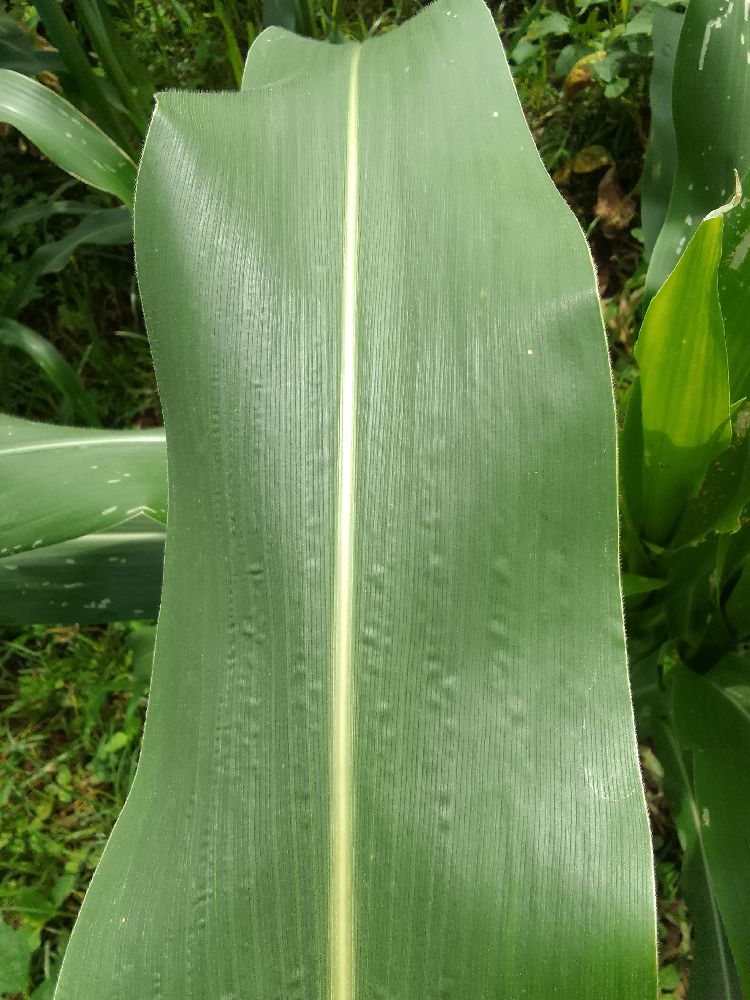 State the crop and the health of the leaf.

maize, healthy
